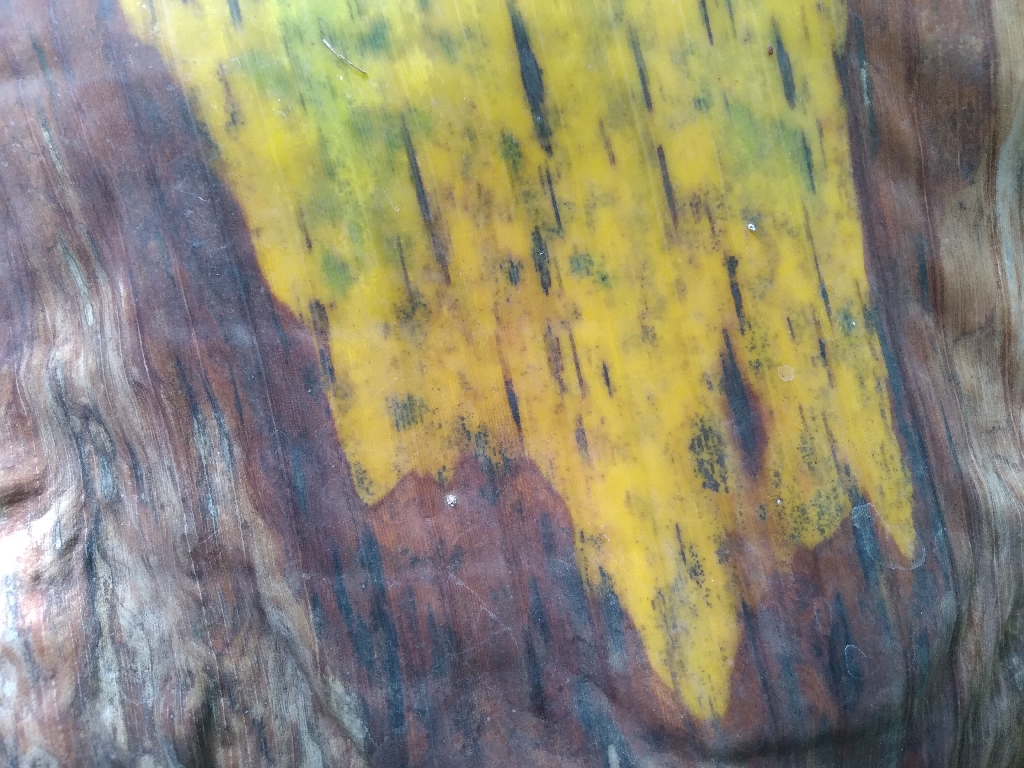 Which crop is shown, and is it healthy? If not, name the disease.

banana, black sigatoka
